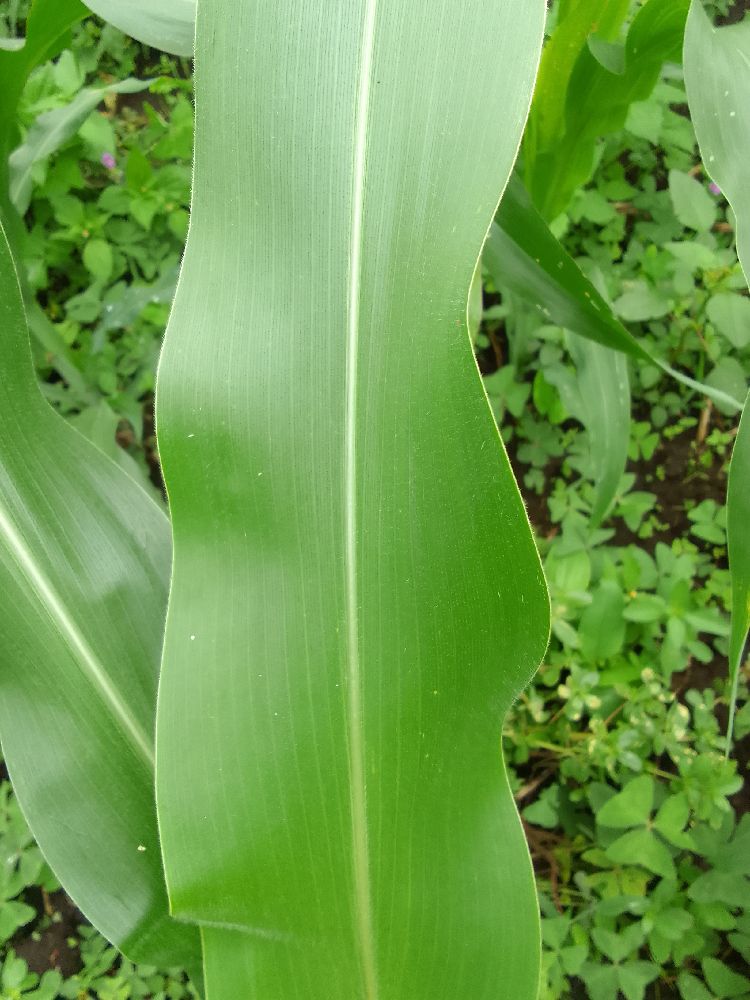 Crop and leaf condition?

maize, healthy
